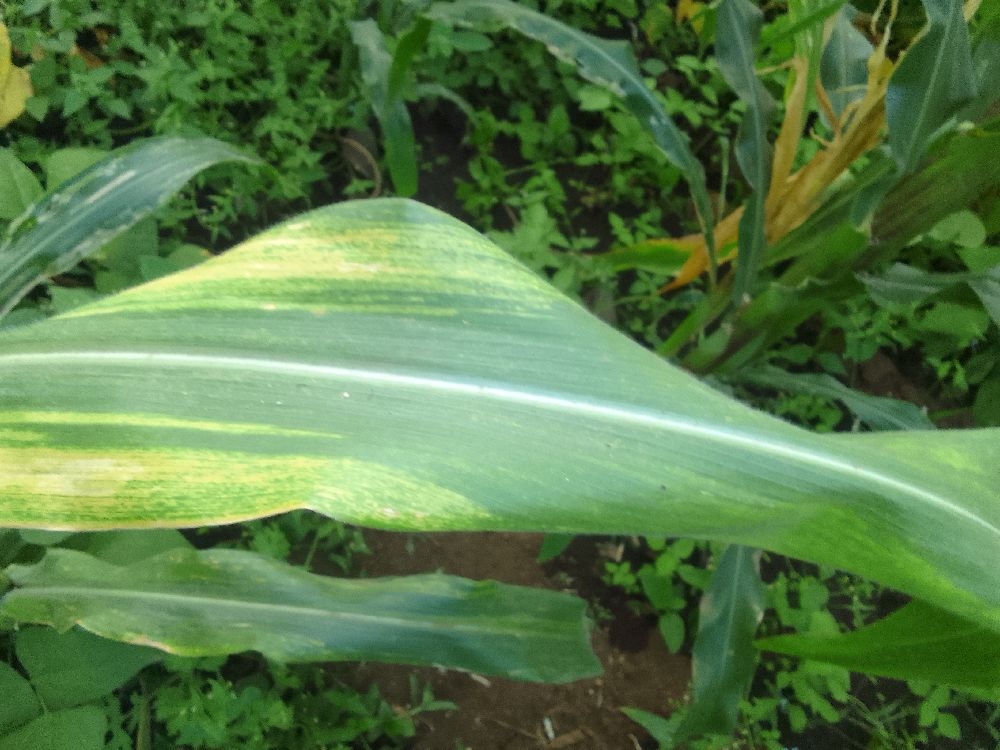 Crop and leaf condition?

maize, maize lethal necrosis
